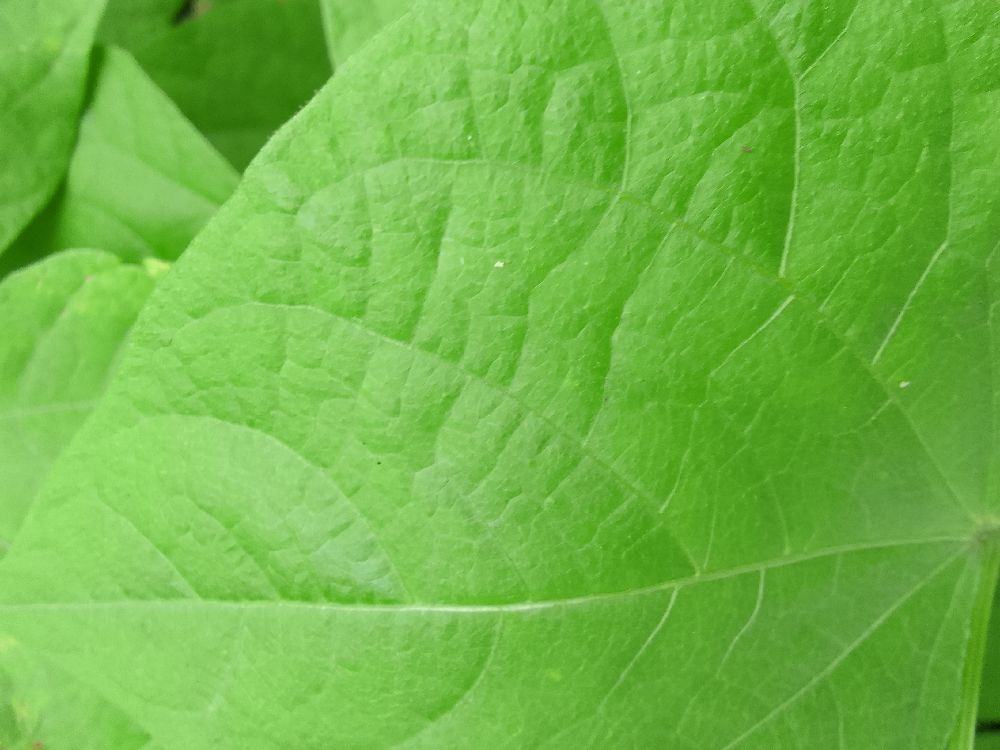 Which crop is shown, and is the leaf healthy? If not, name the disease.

common bean, healthy
